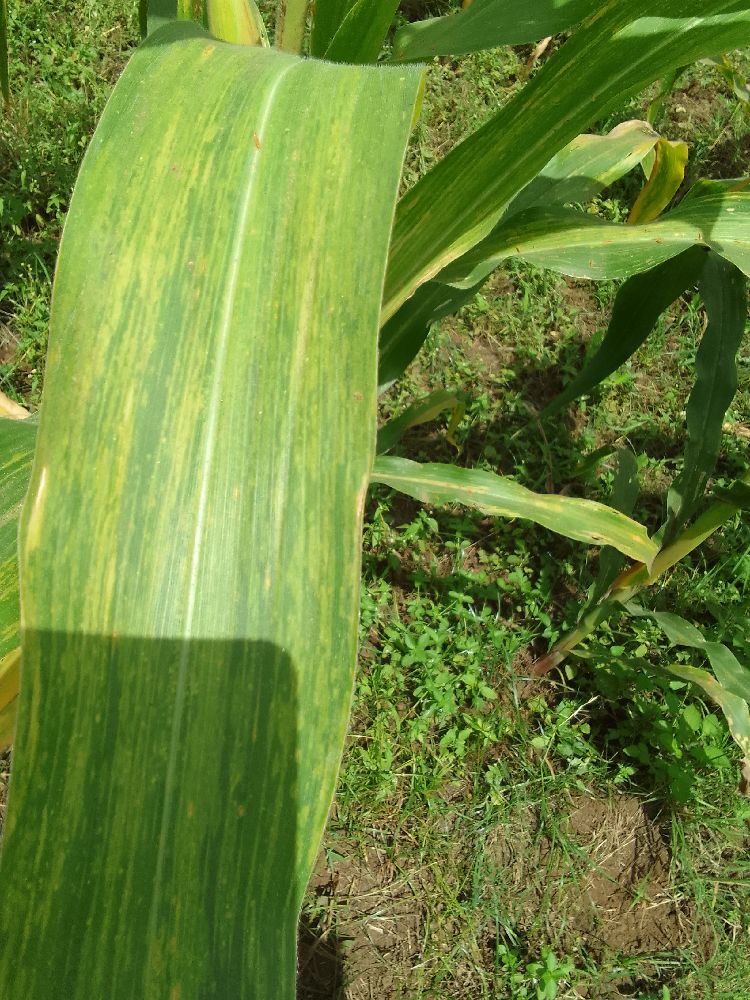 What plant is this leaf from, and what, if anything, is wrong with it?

maize, maize lethal necrosis
